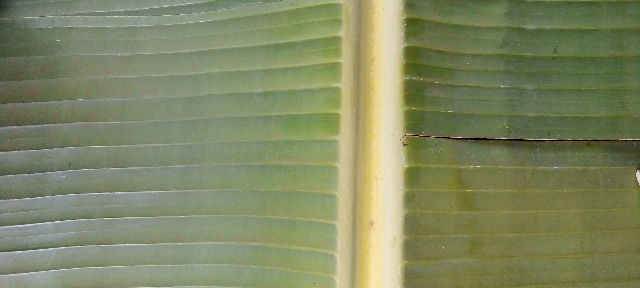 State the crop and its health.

banana, healthy
